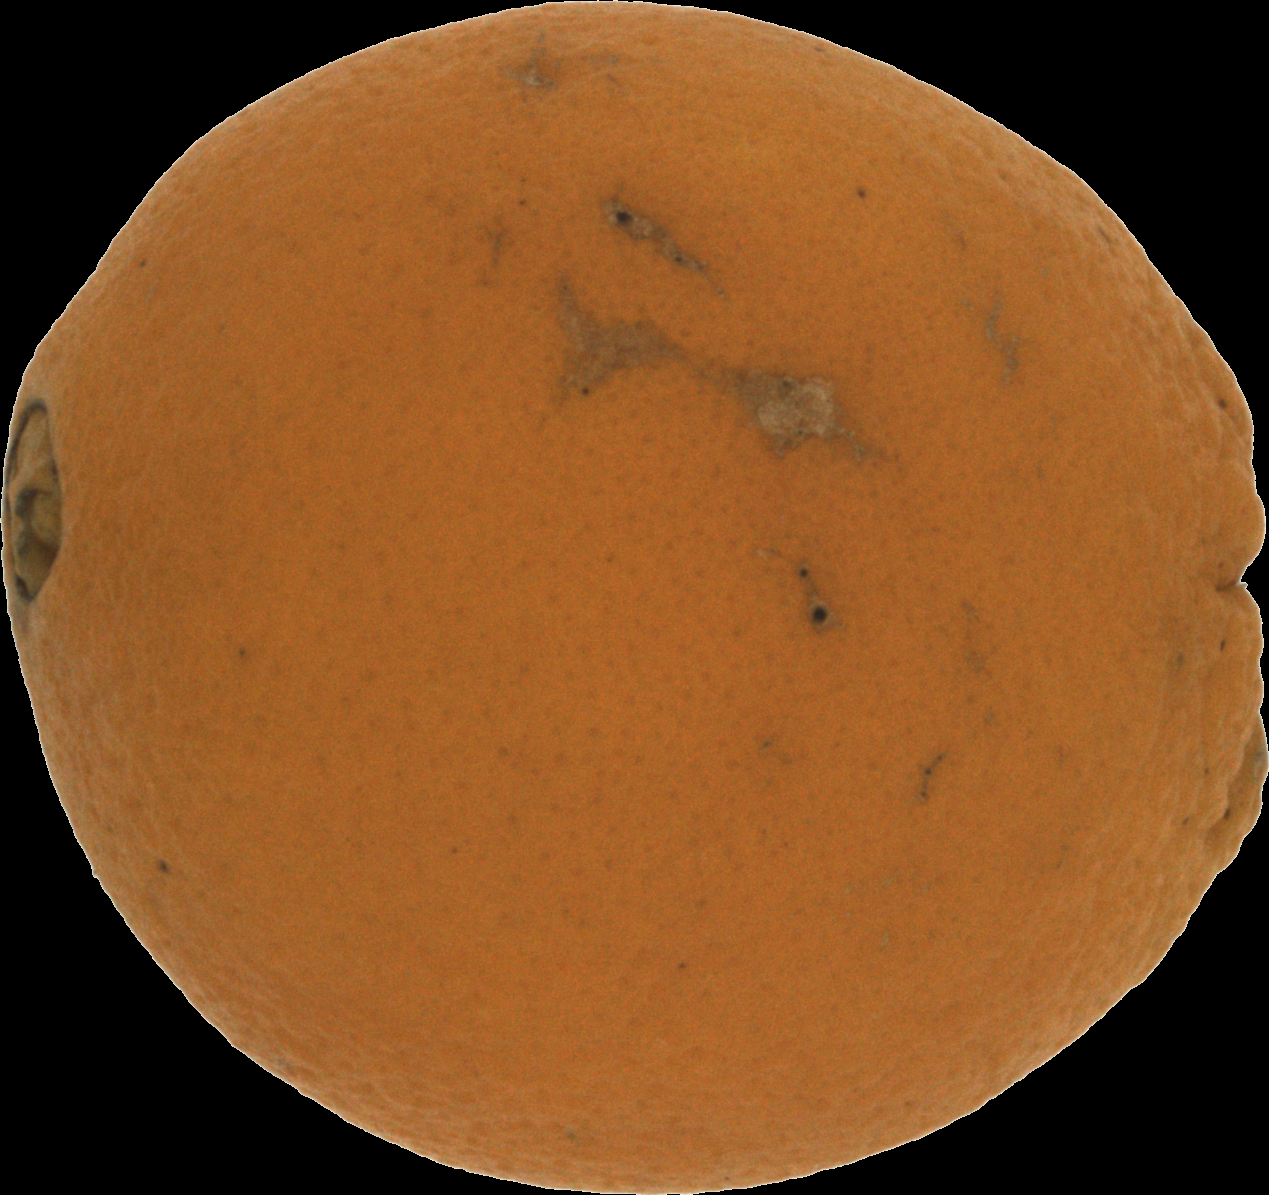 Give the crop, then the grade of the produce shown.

orange, bad
